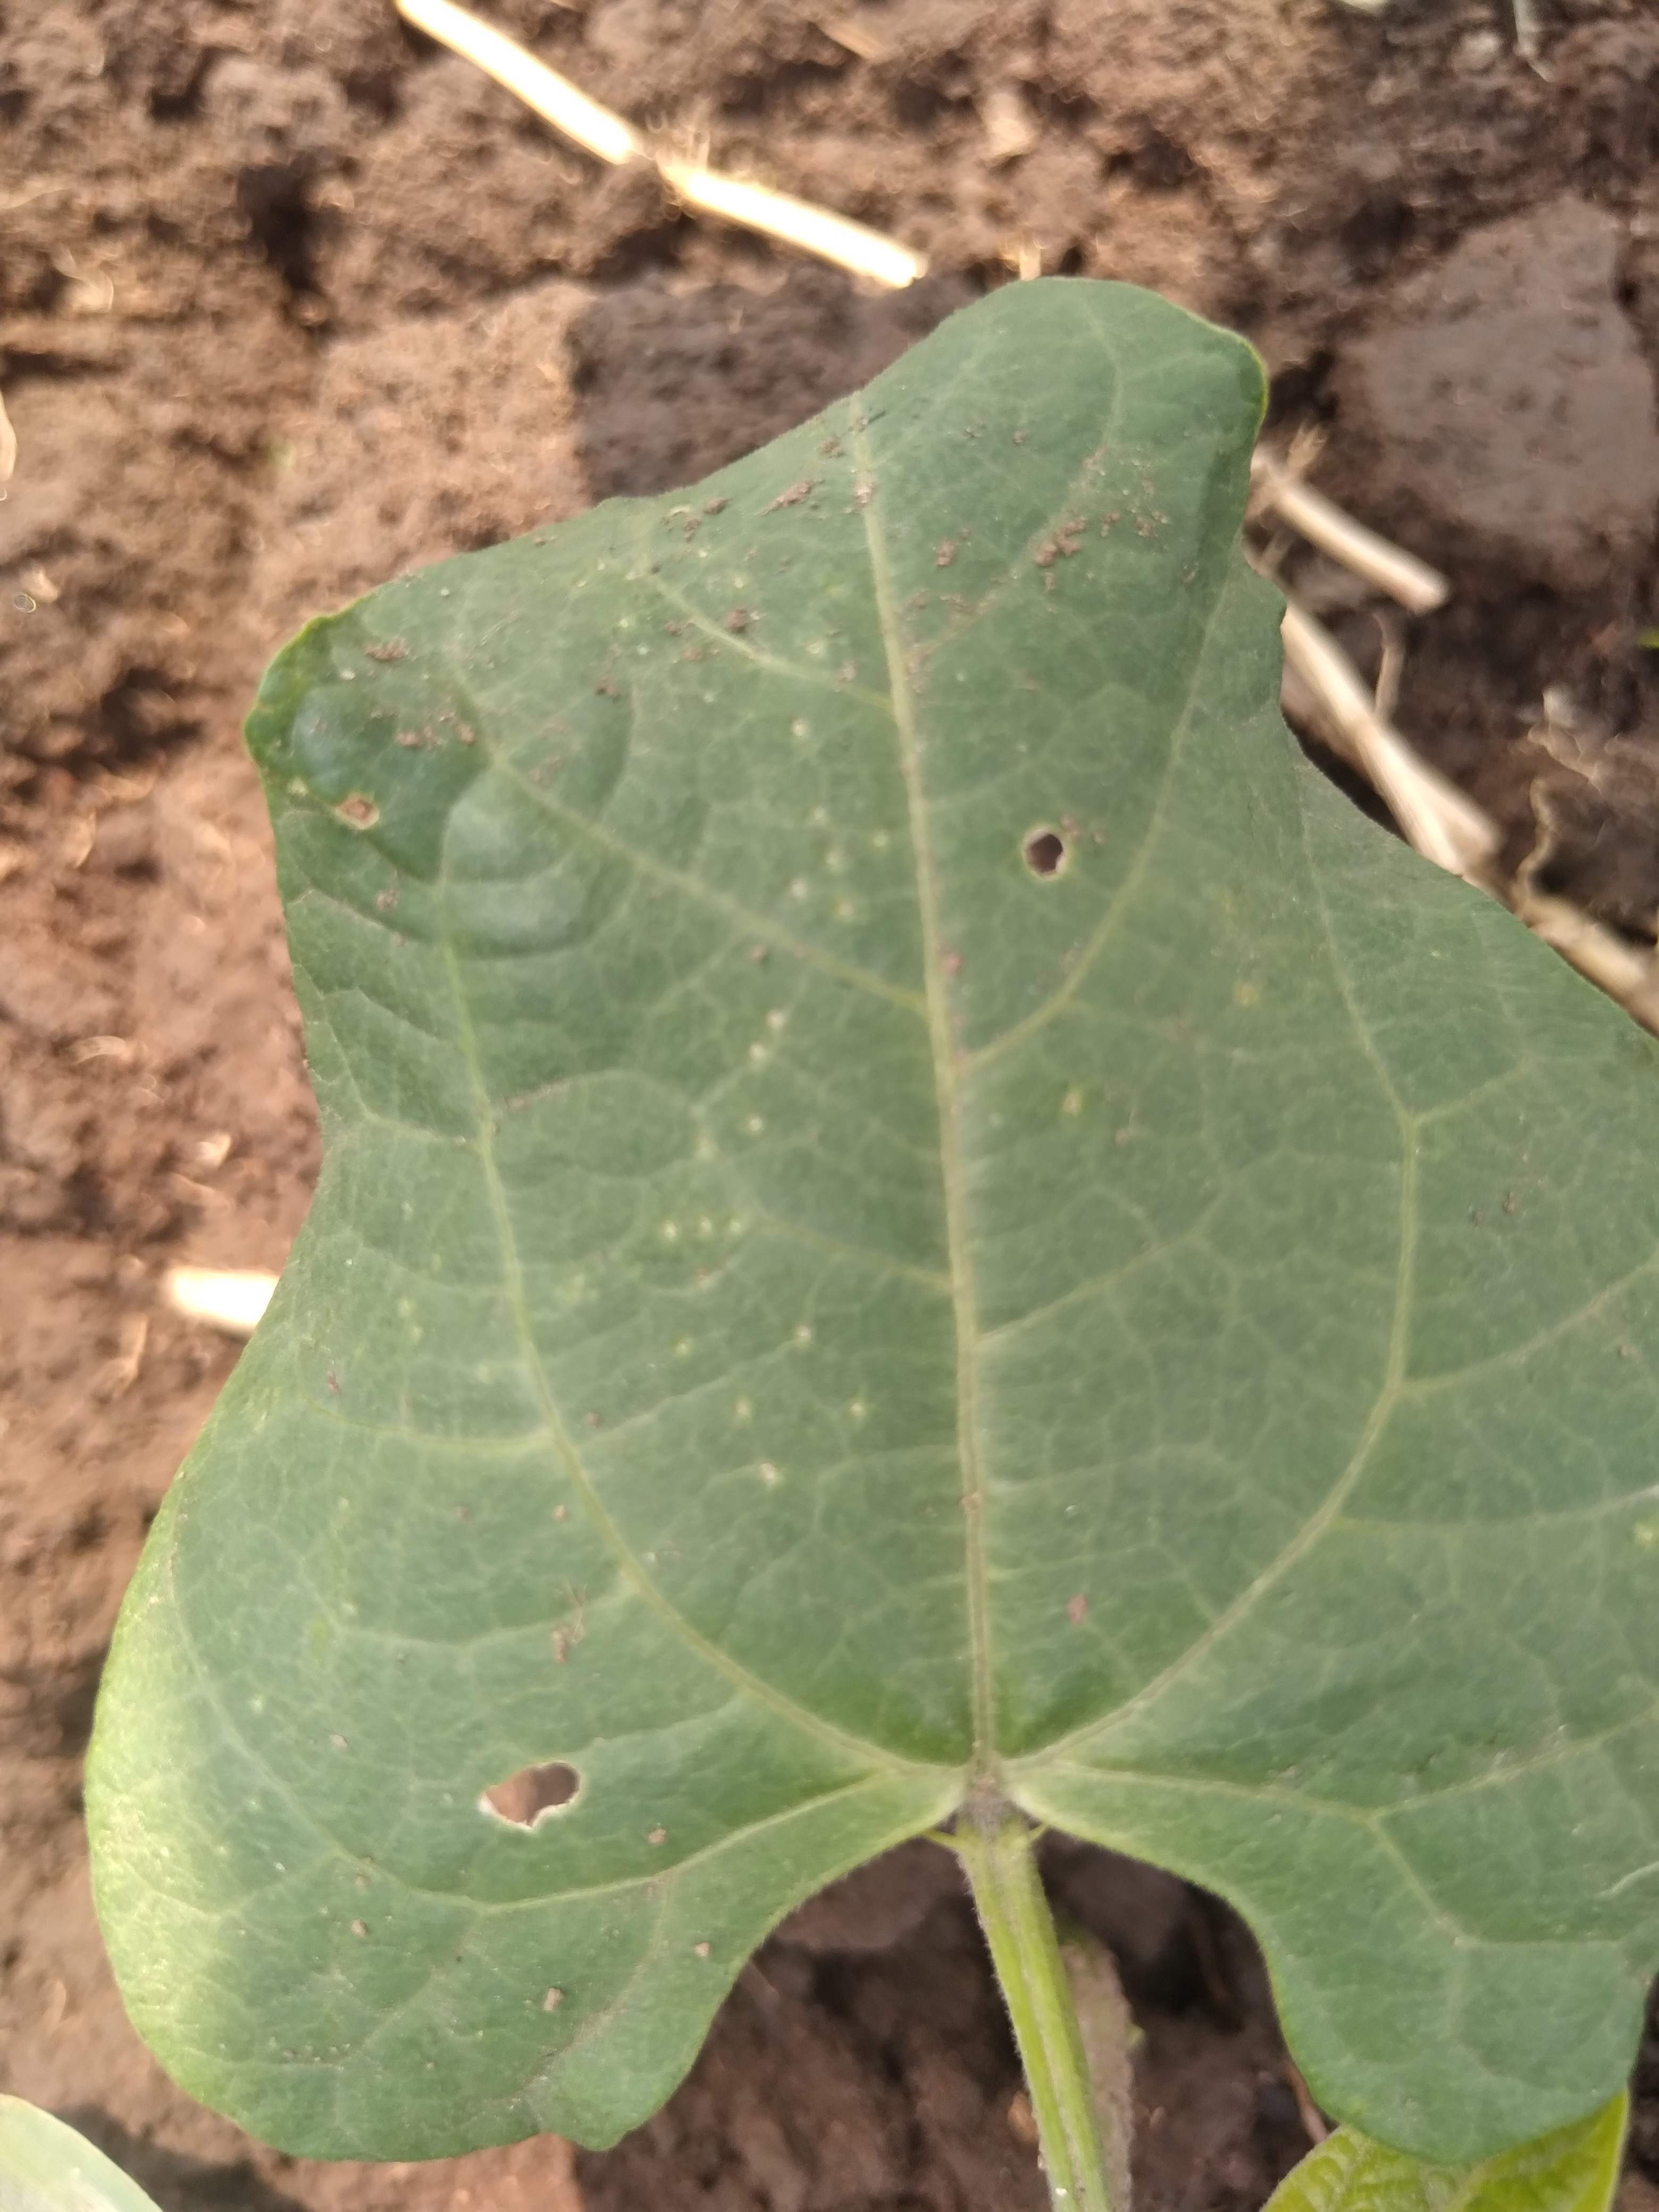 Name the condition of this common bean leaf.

healthy
